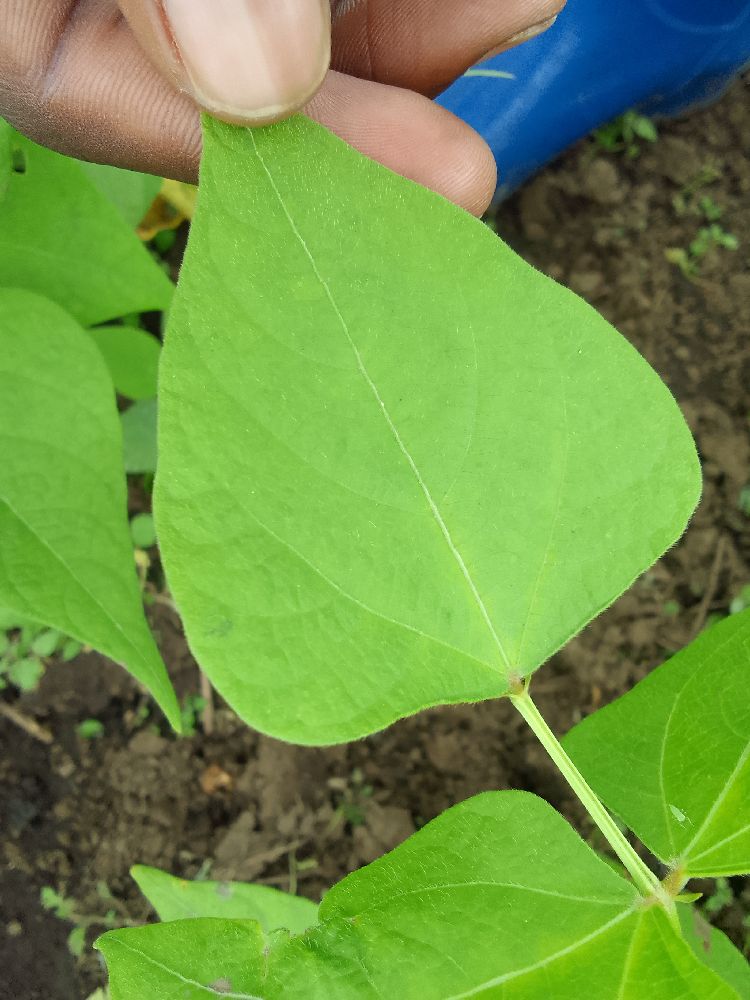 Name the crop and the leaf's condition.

common bean, healthy
